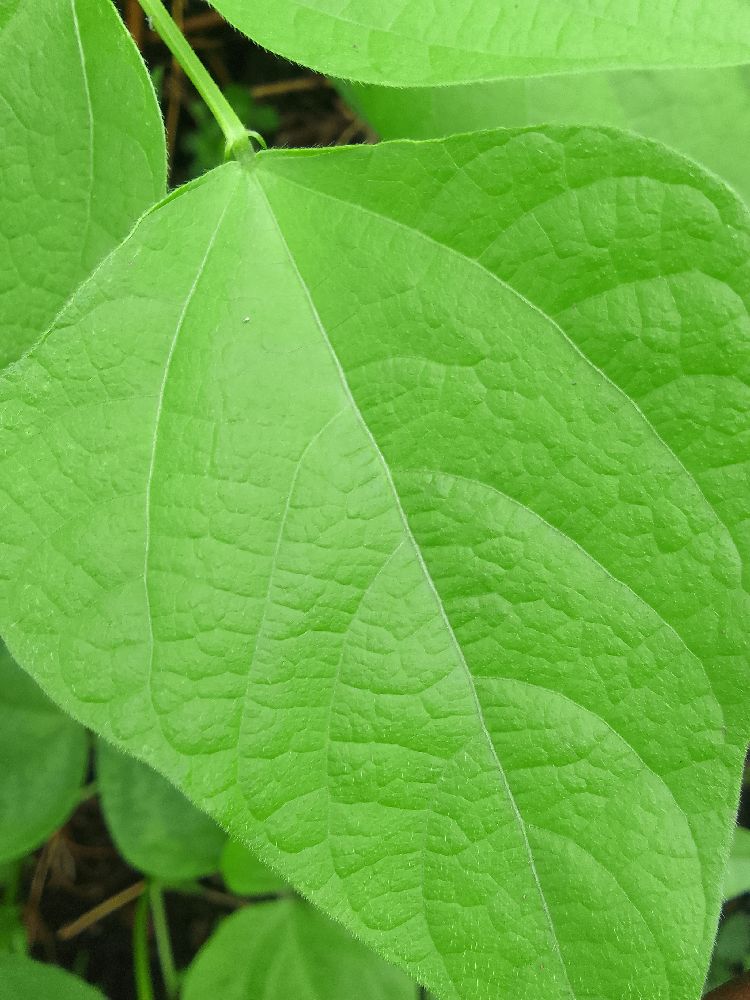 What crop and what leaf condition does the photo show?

common bean, healthy
